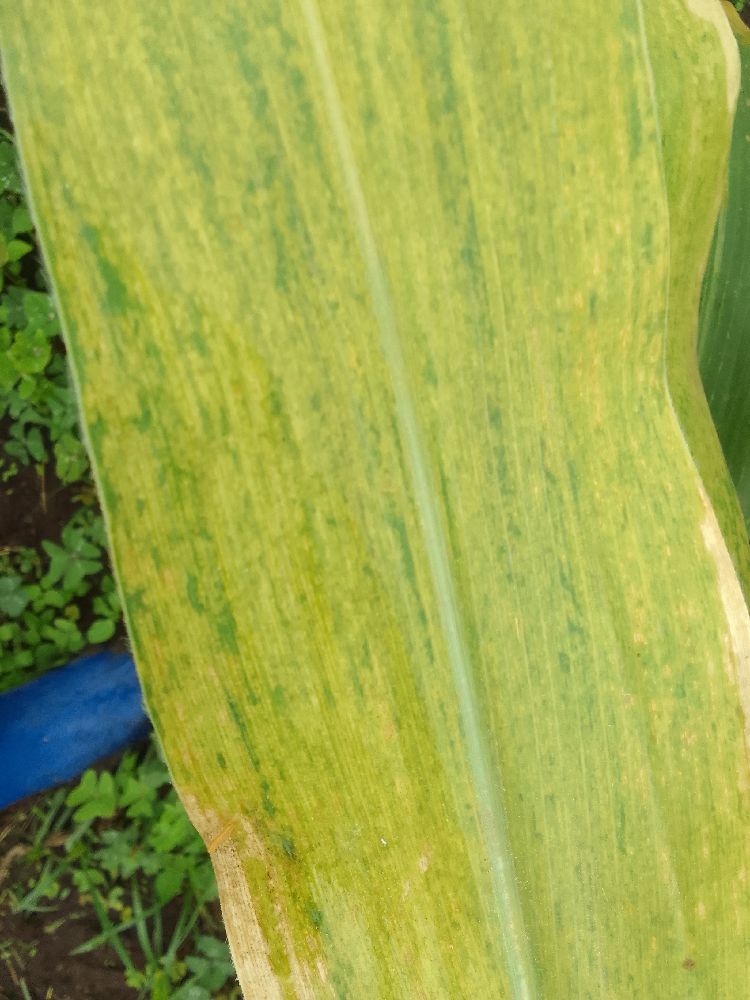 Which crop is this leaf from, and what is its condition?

maize, maize lethal necrosis
